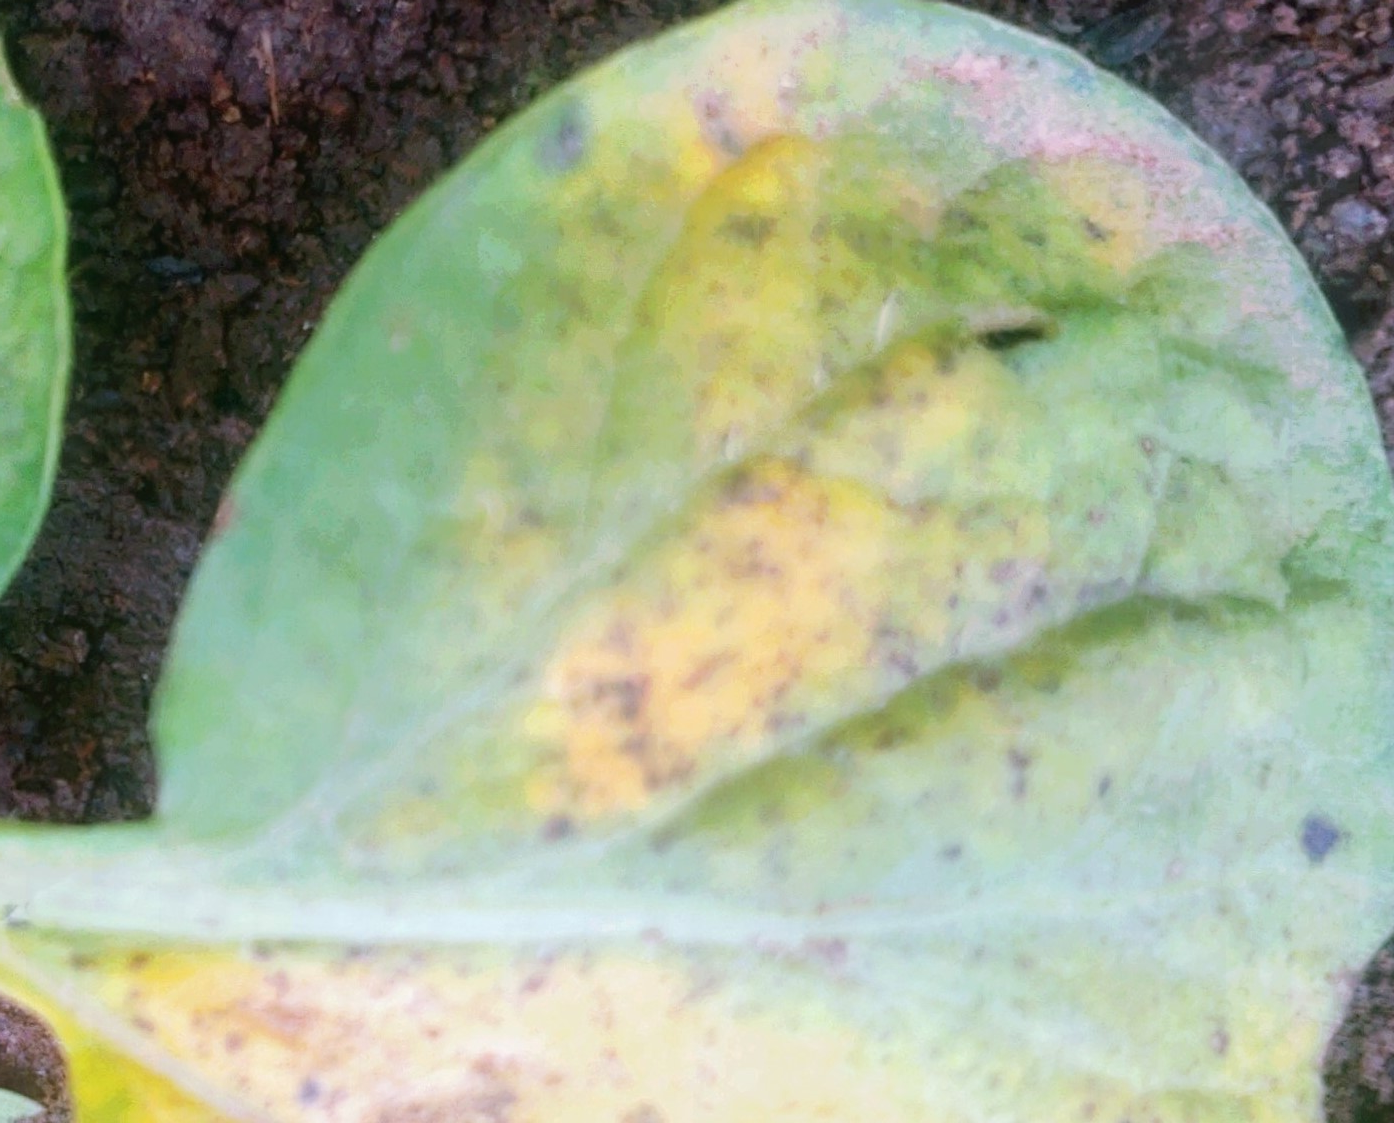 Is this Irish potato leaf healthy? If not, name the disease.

late blight
